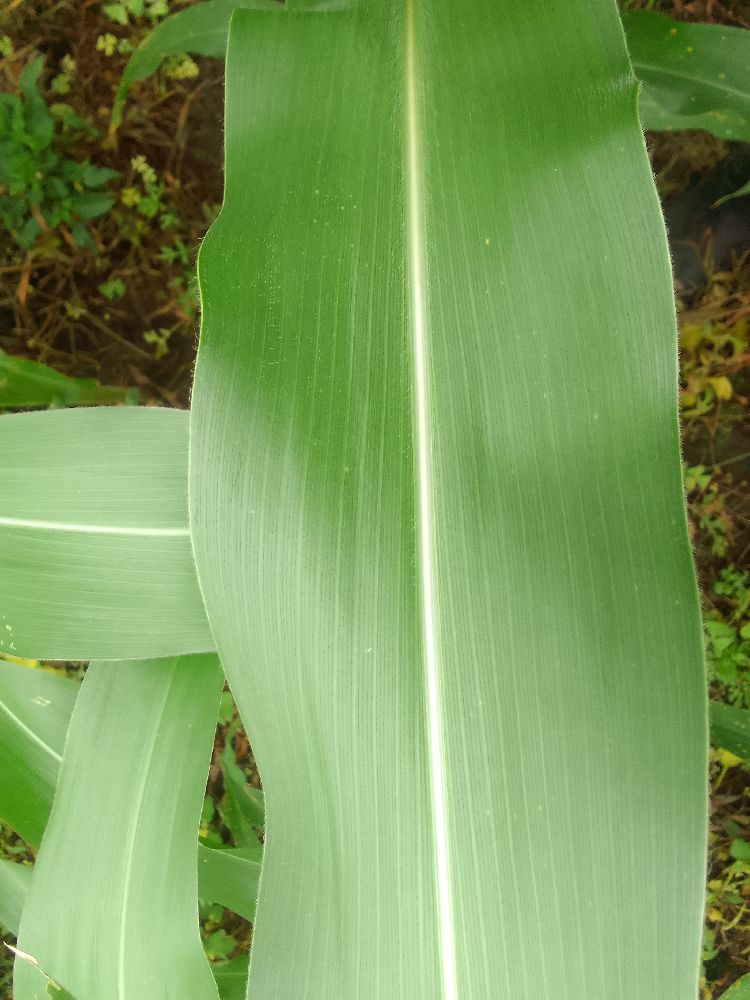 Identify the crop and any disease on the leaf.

maize, healthy
